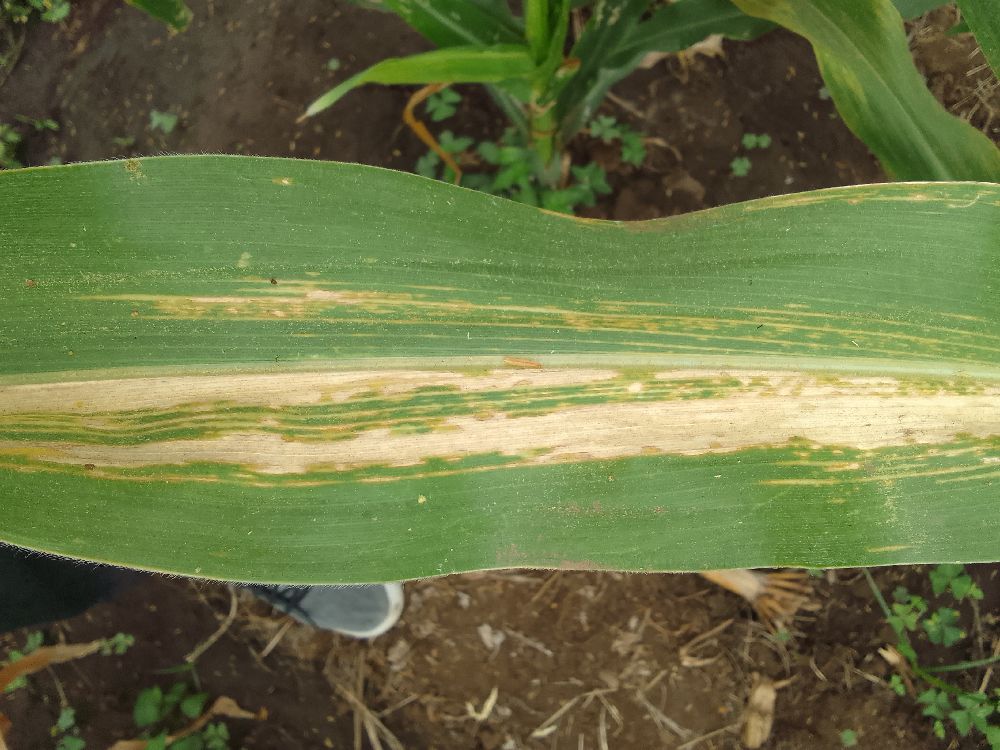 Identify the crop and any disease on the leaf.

maize, maize lethal necrosis
